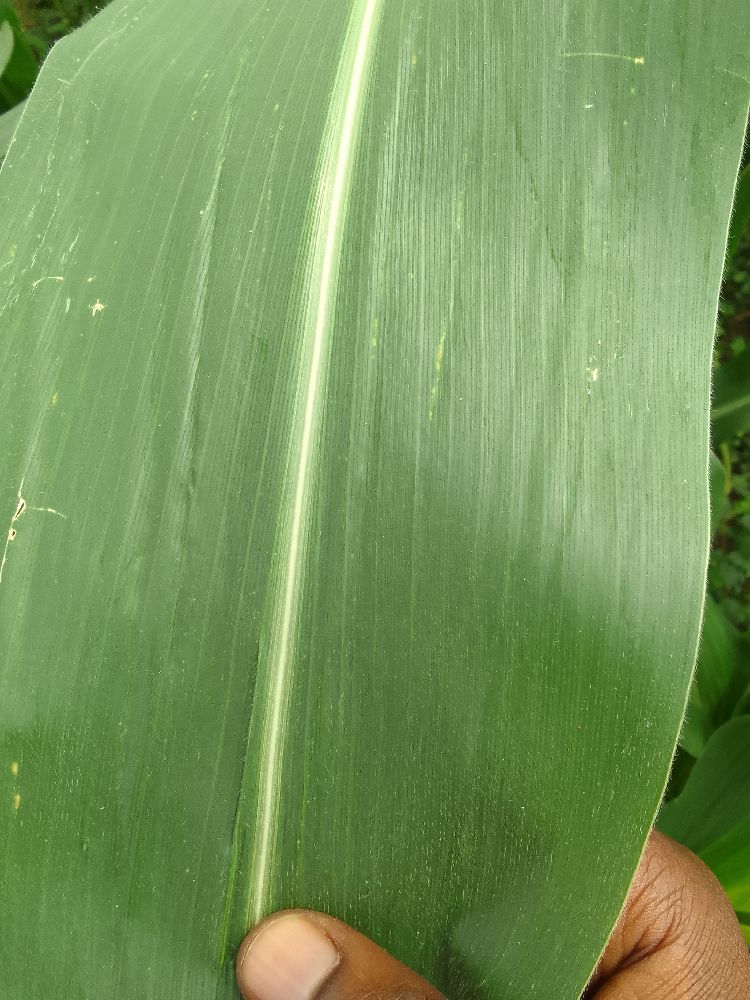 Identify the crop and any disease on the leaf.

maize, healthy
